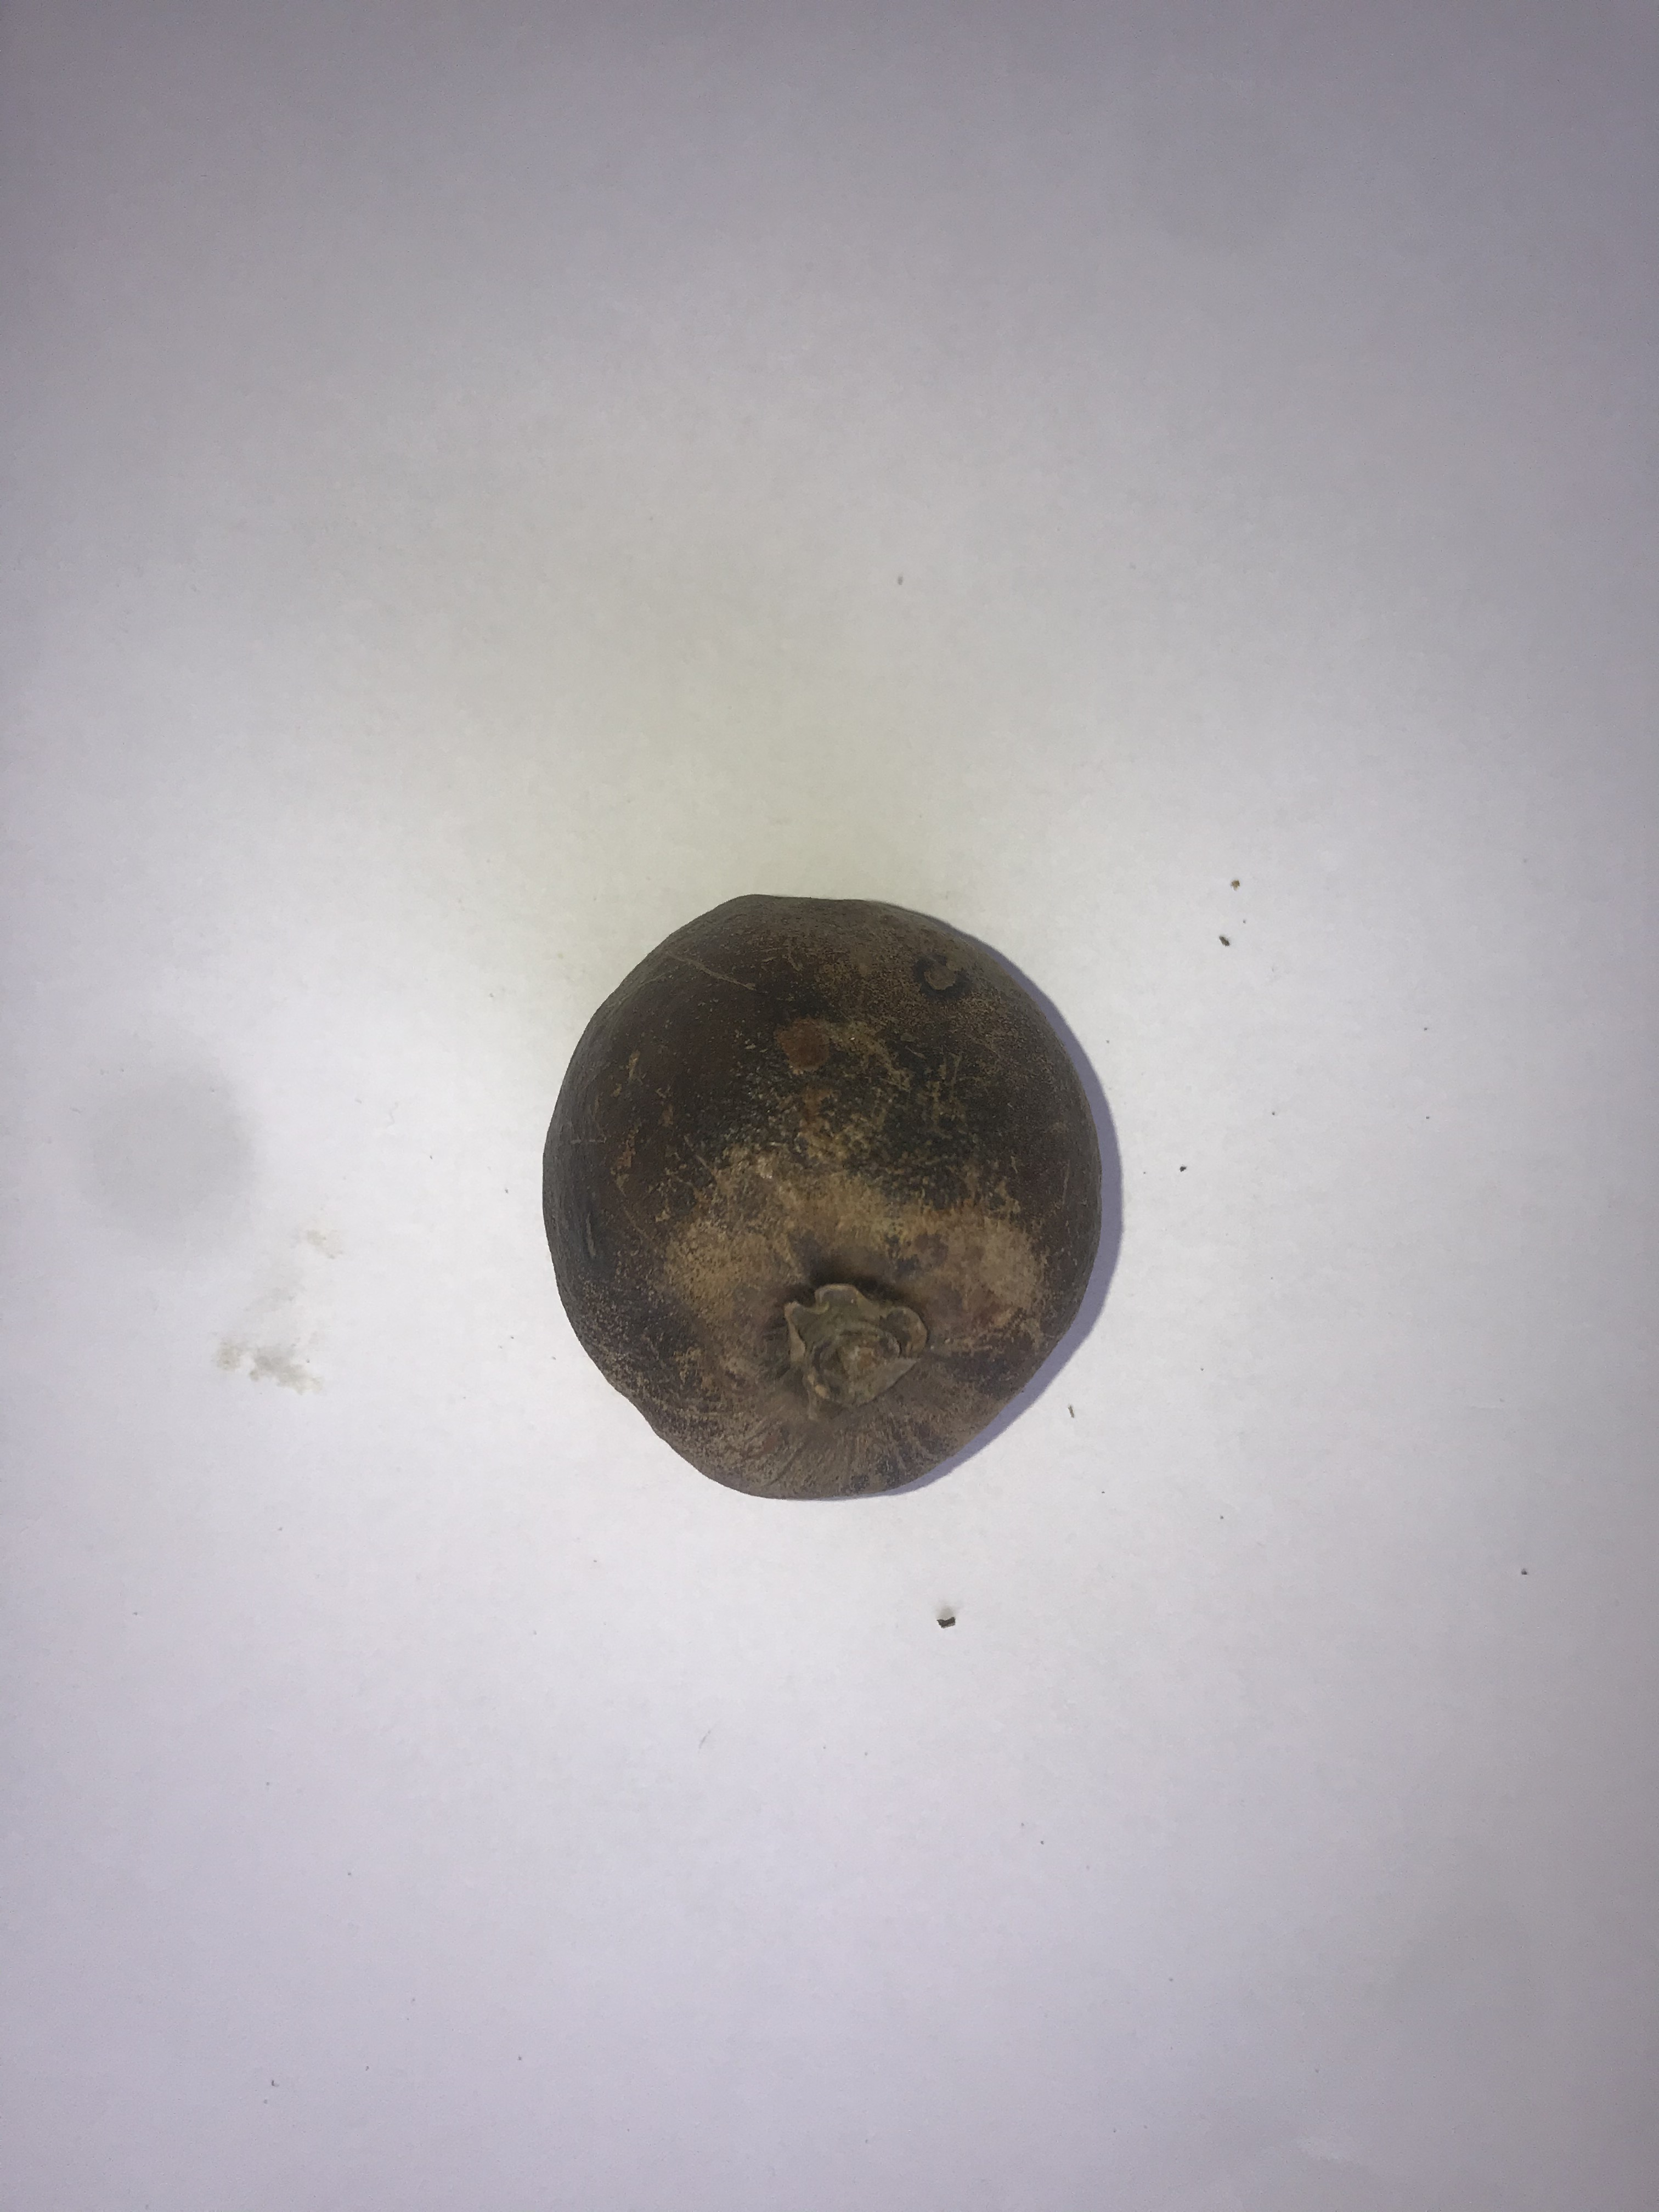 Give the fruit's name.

pequi
